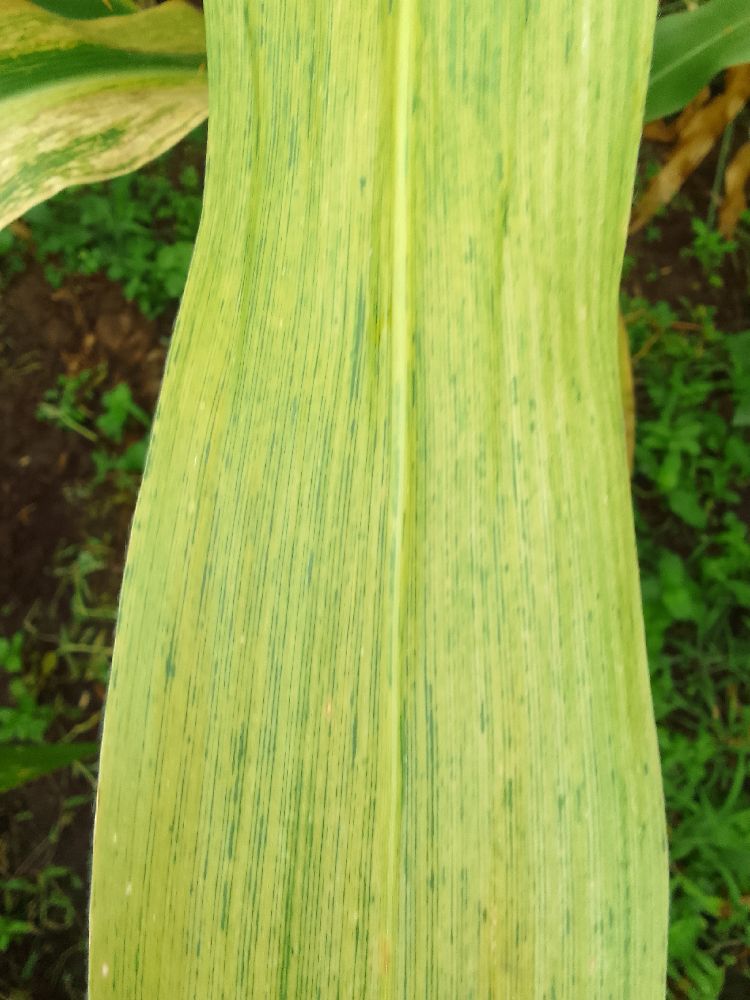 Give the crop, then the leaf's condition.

maize, maize lethal necrosis
